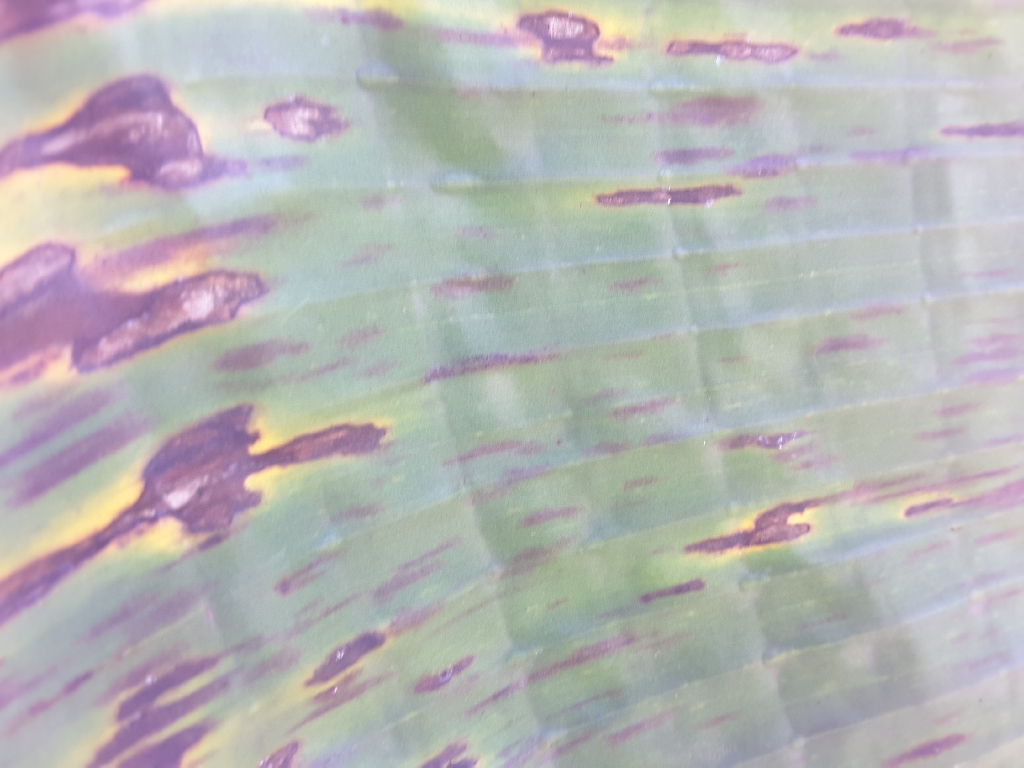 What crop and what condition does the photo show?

banana, black sigatoka
